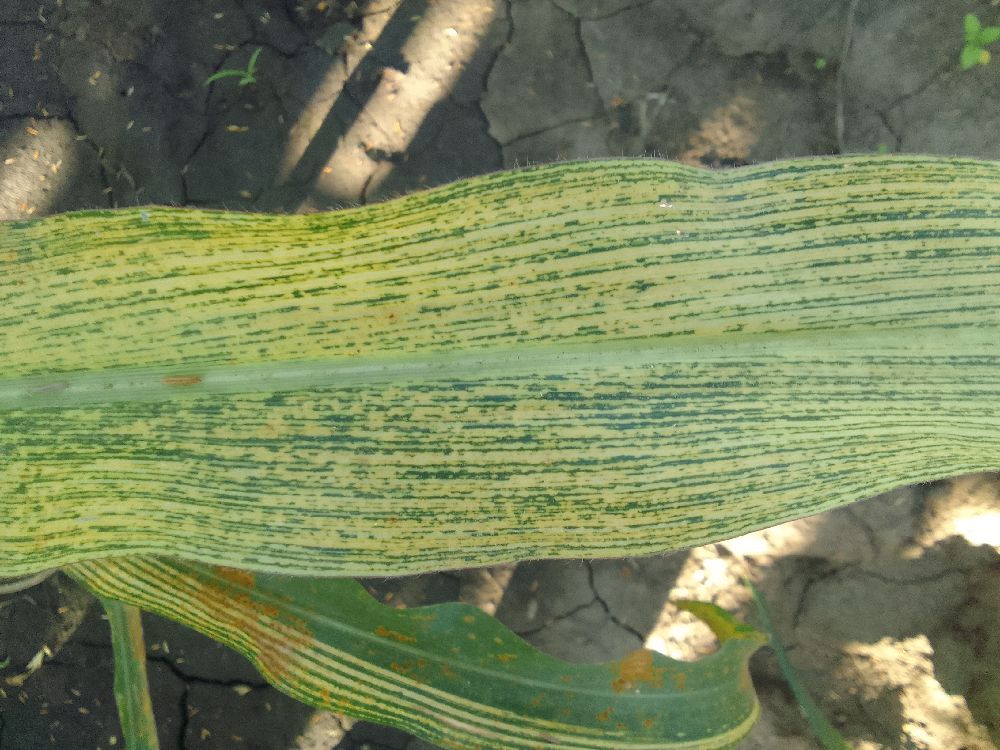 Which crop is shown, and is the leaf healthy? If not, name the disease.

maize, maize streak virus
